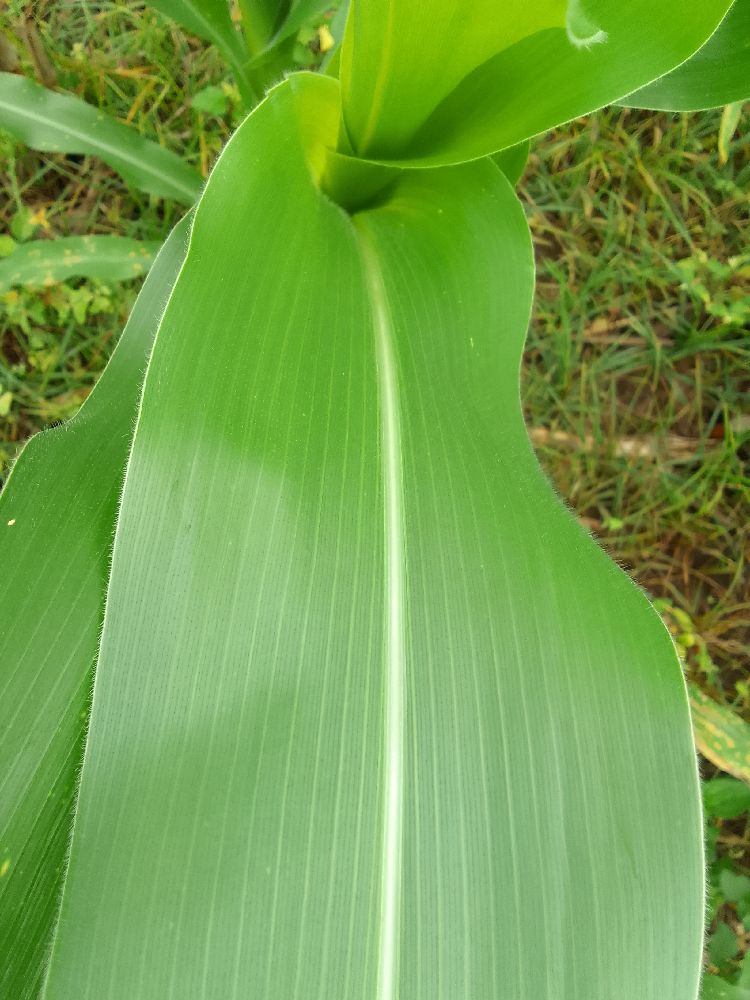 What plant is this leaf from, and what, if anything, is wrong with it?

maize, healthy
